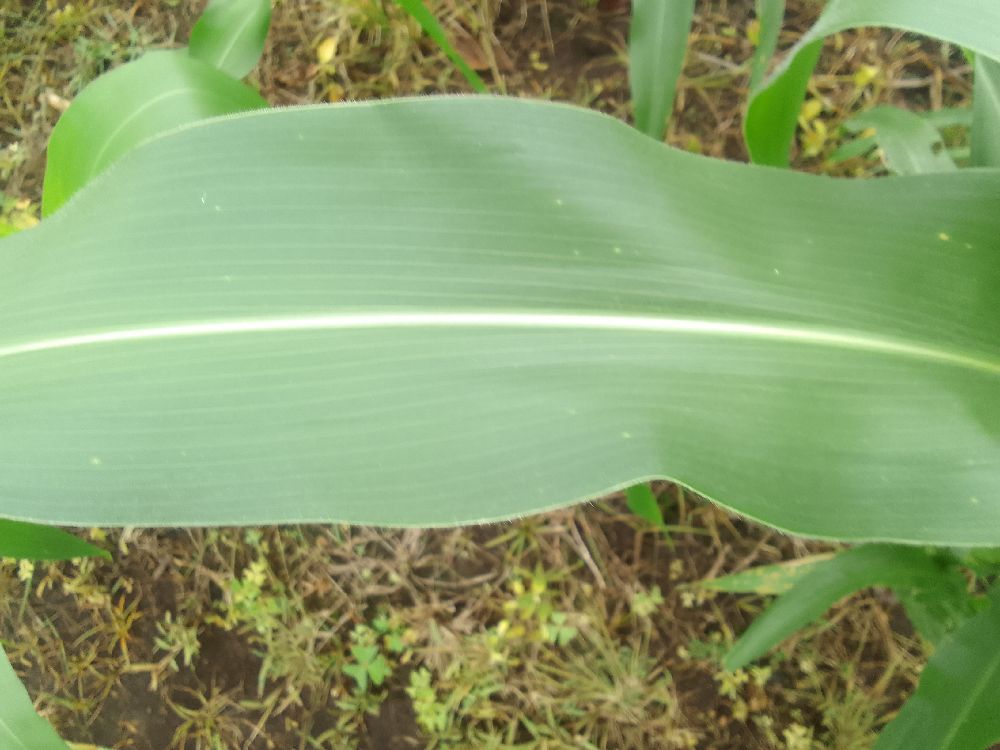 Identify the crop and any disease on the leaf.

maize, healthy
